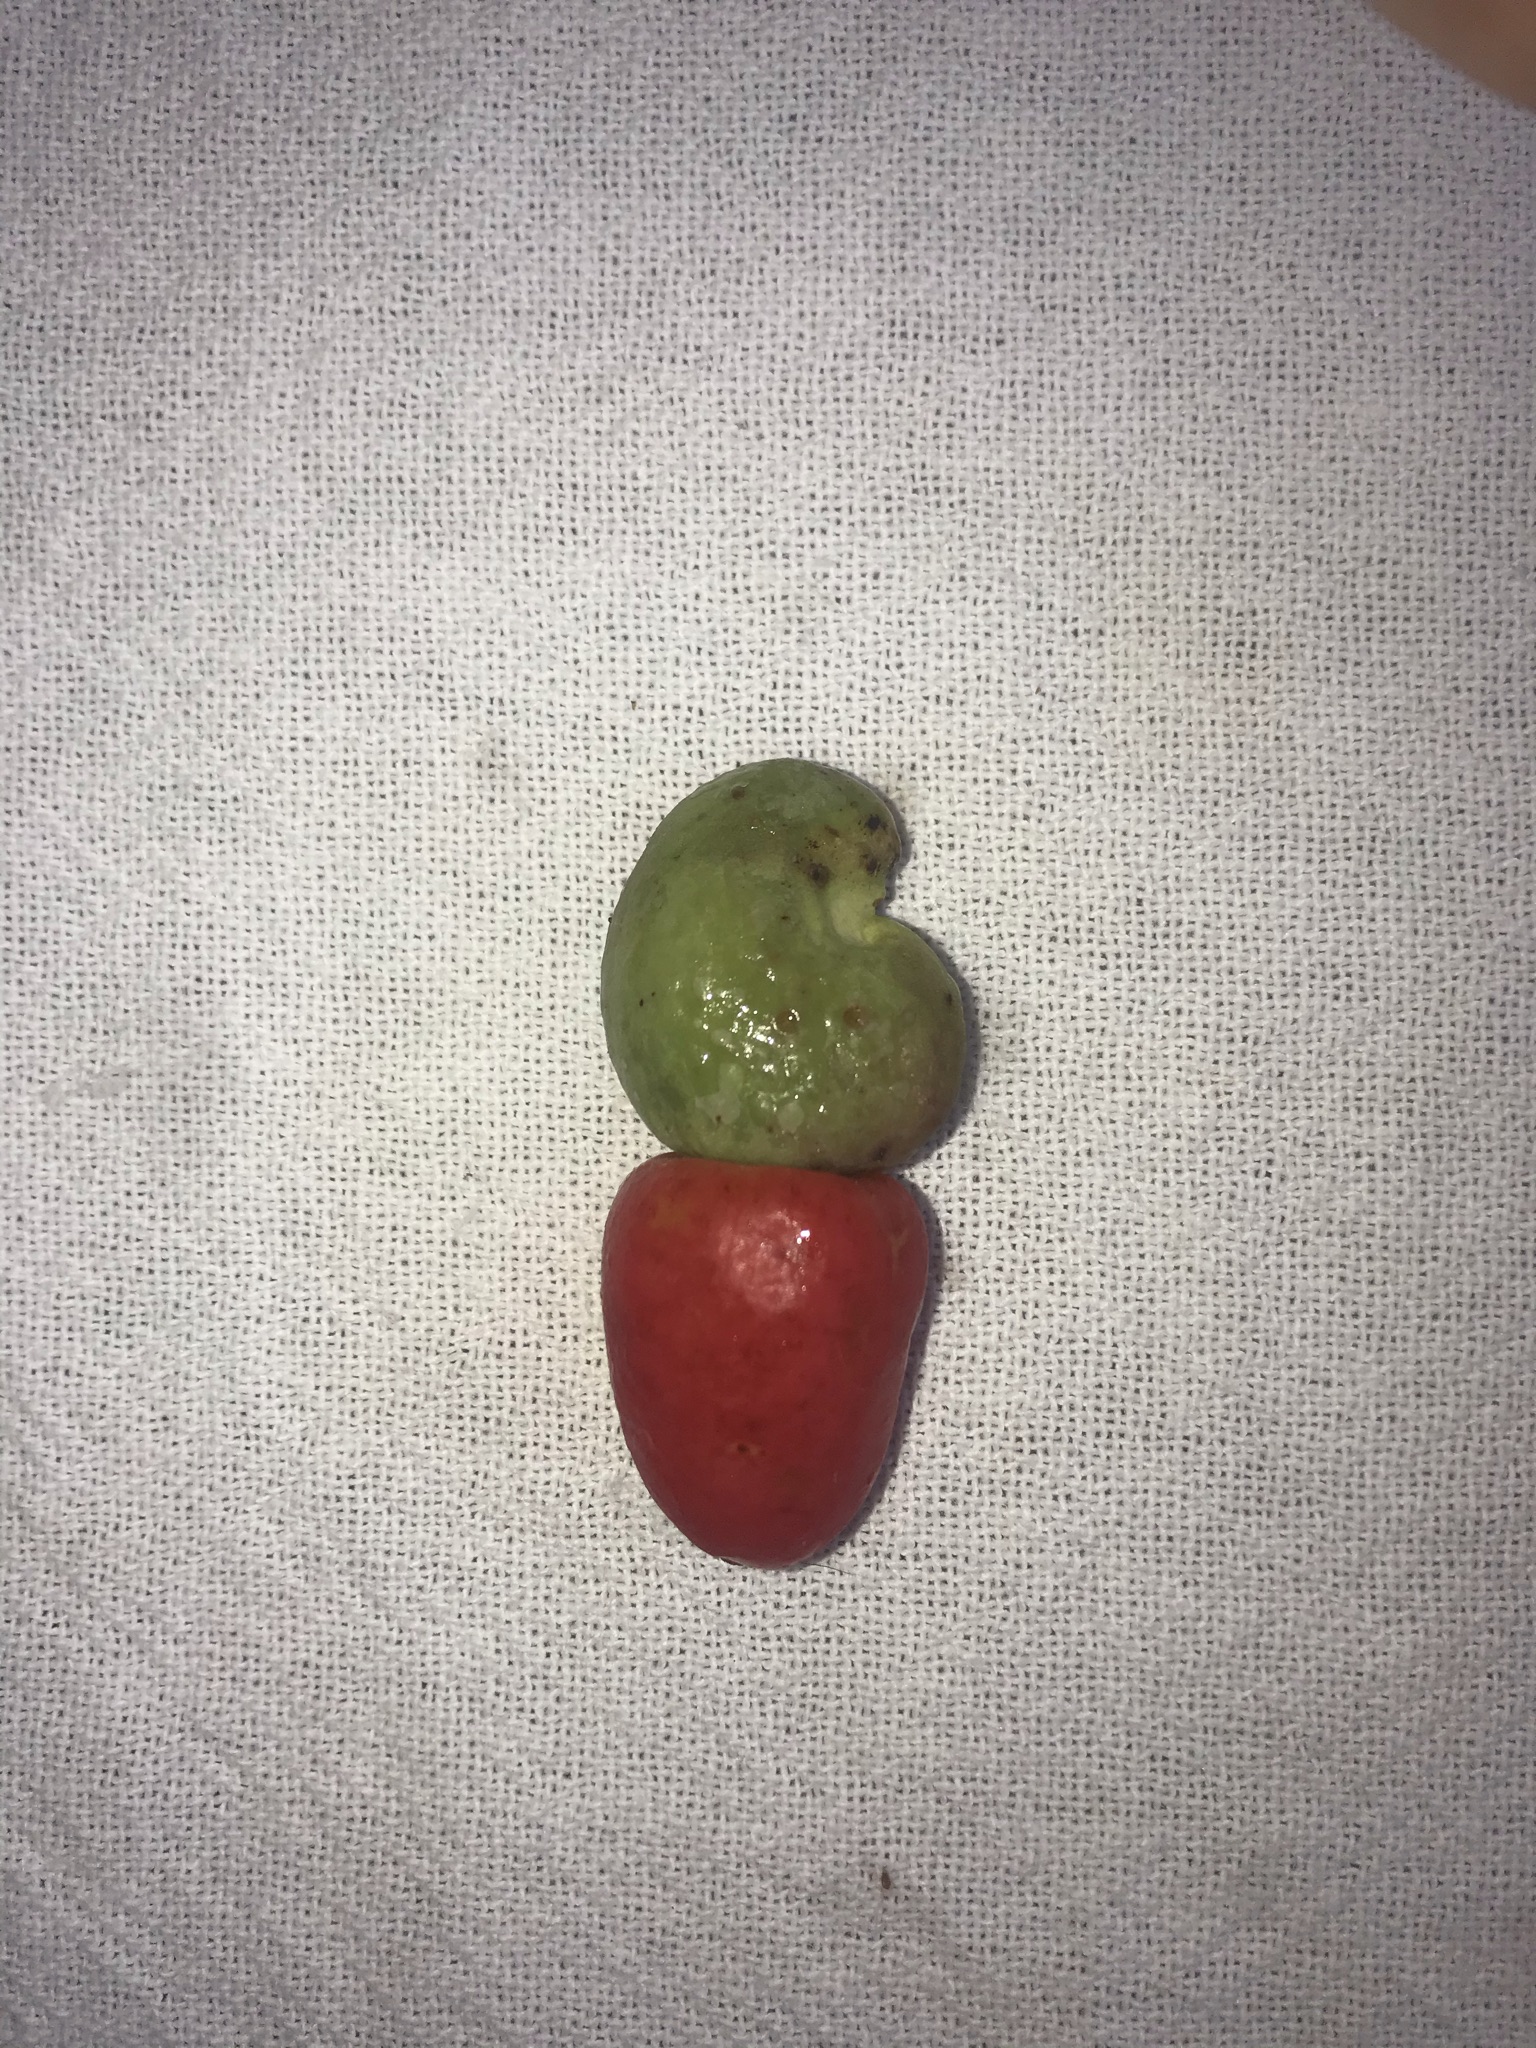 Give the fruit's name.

caju vermelho
